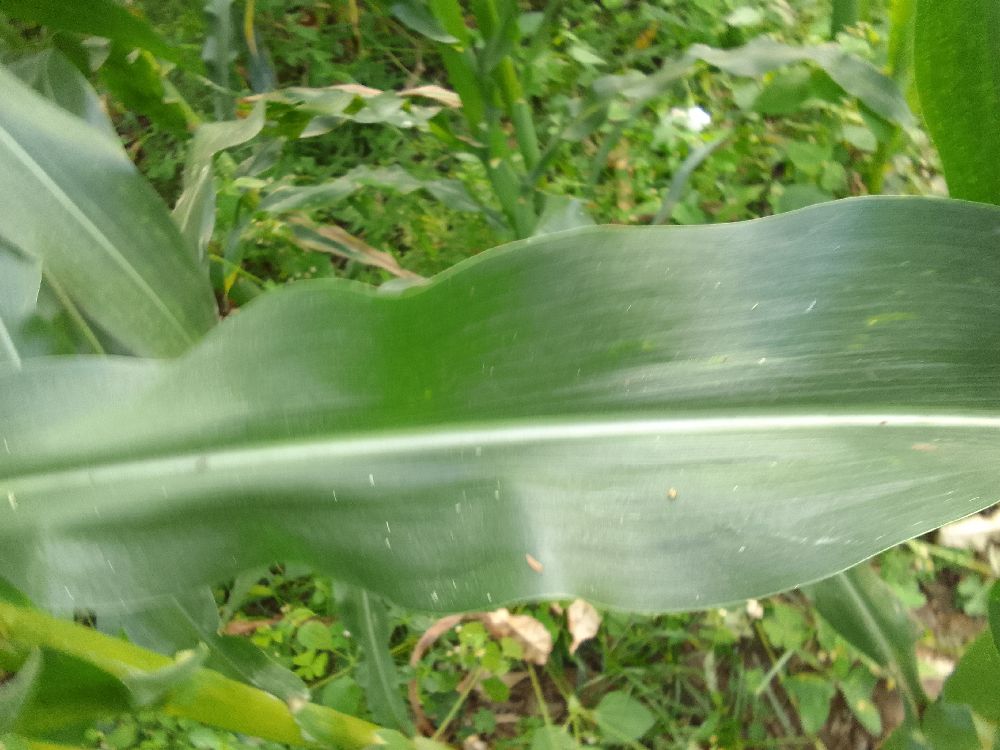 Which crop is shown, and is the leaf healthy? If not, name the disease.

maize, healthy
